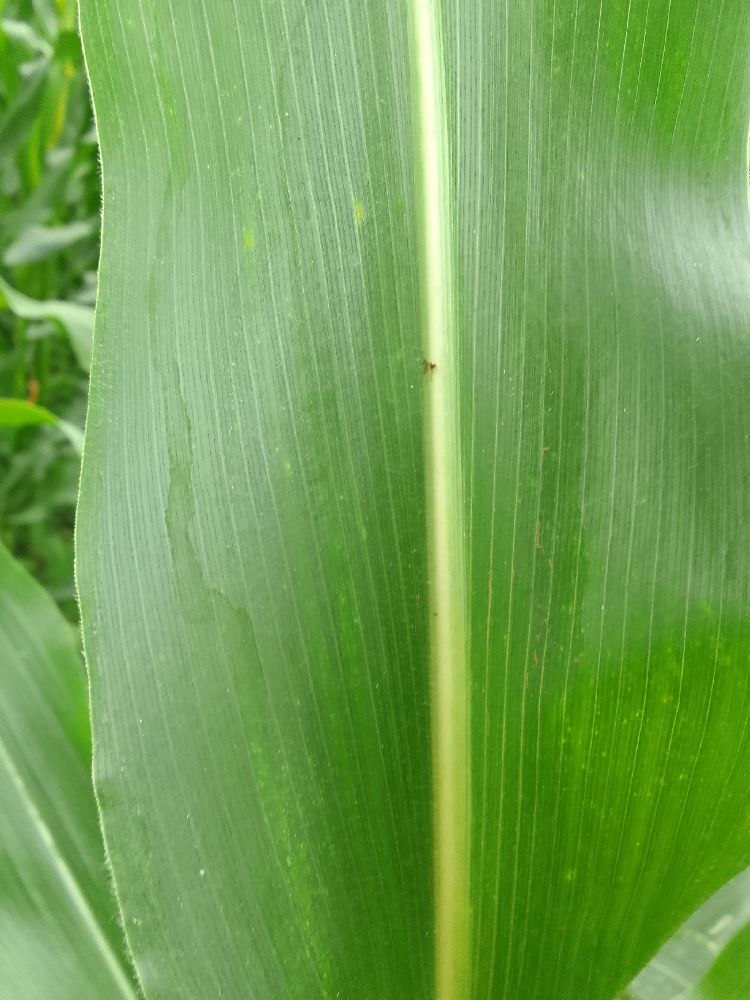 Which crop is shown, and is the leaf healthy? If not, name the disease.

maize, healthy
